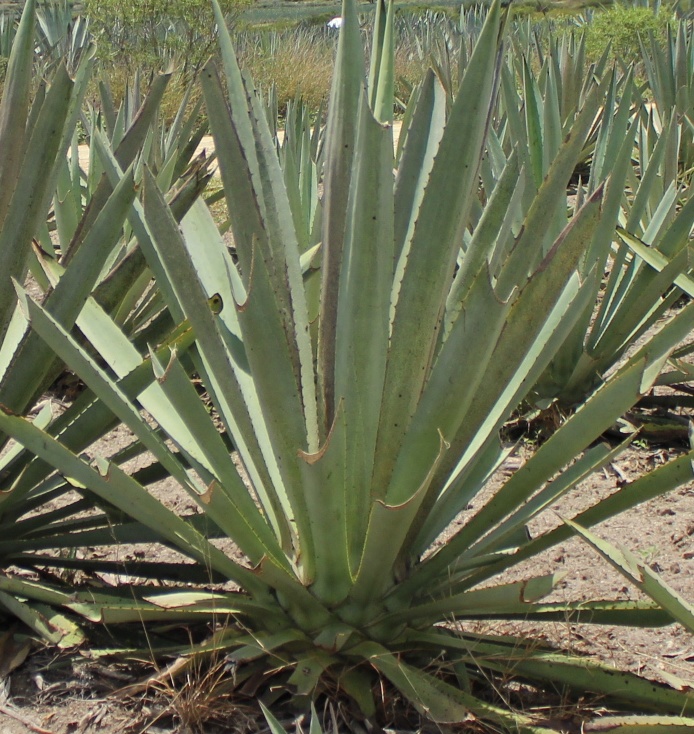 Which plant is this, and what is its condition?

agave, spotted
